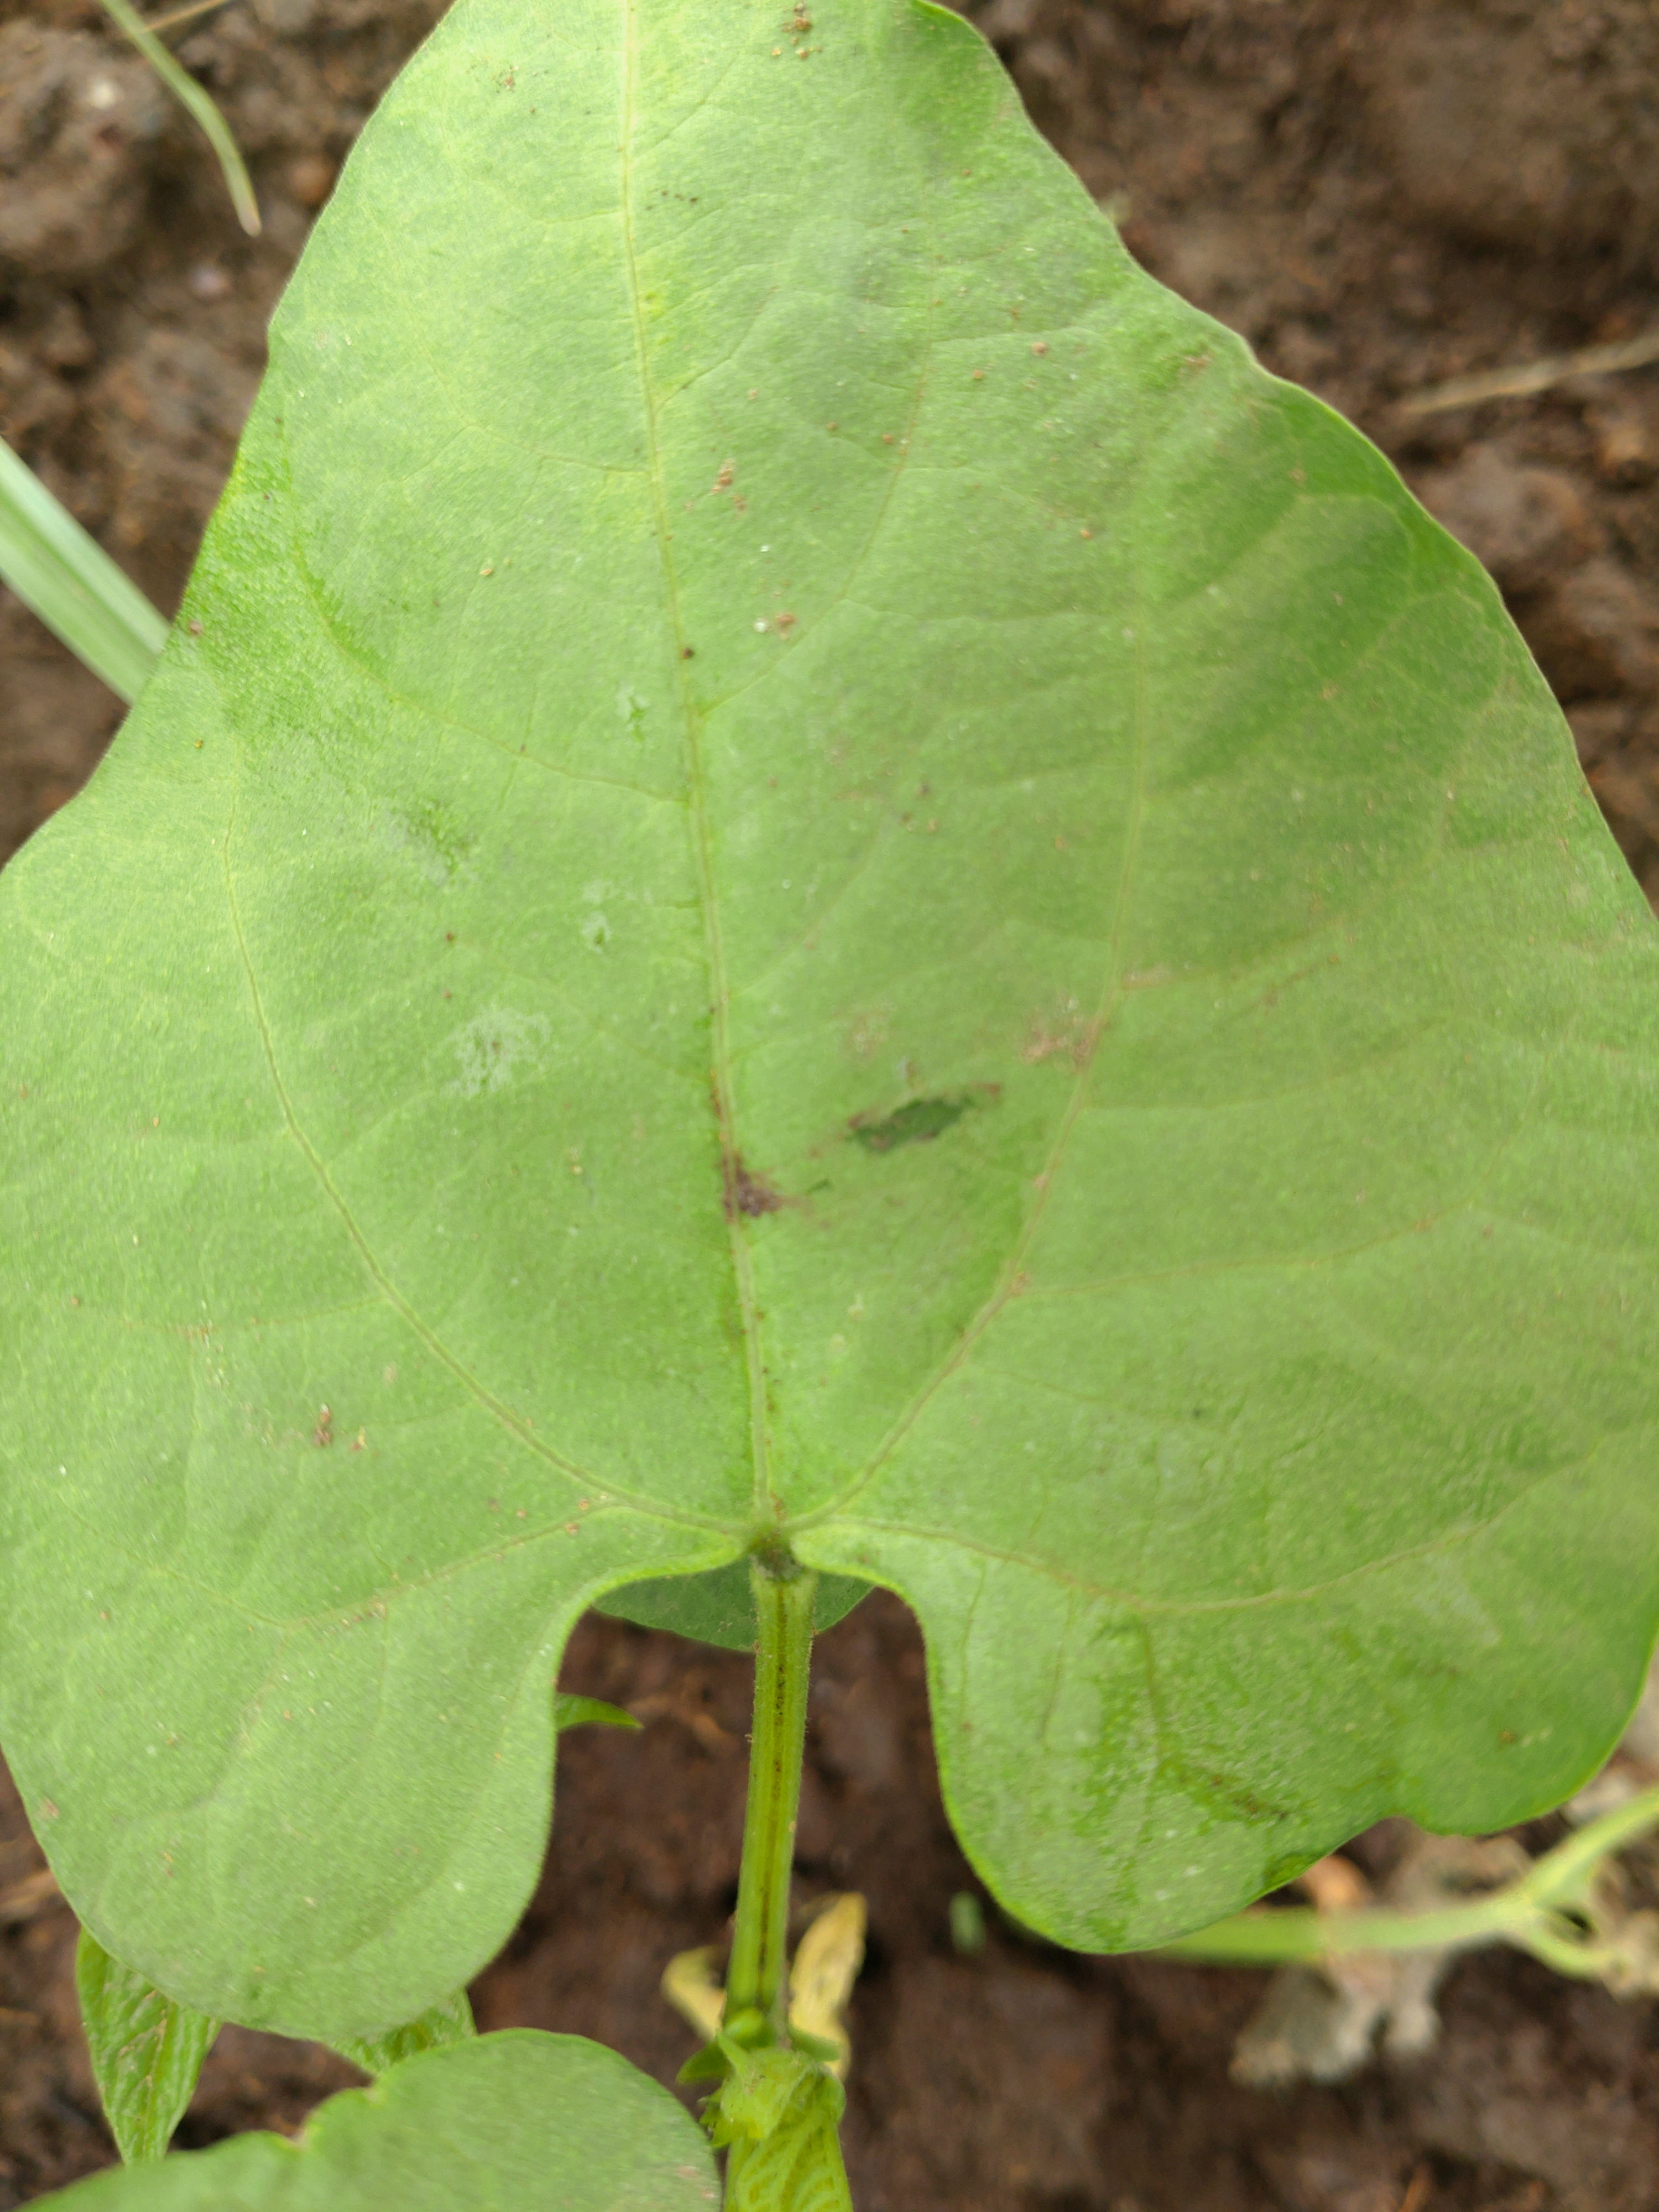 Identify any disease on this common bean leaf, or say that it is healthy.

healthy
